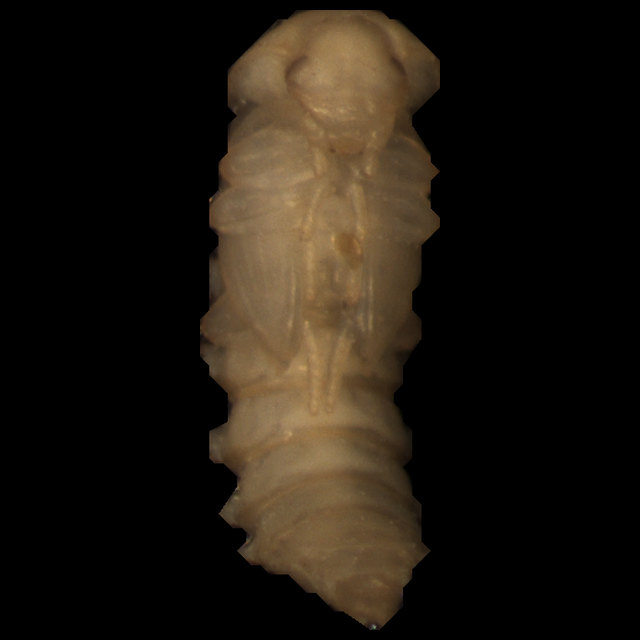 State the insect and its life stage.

mealworm pupa
